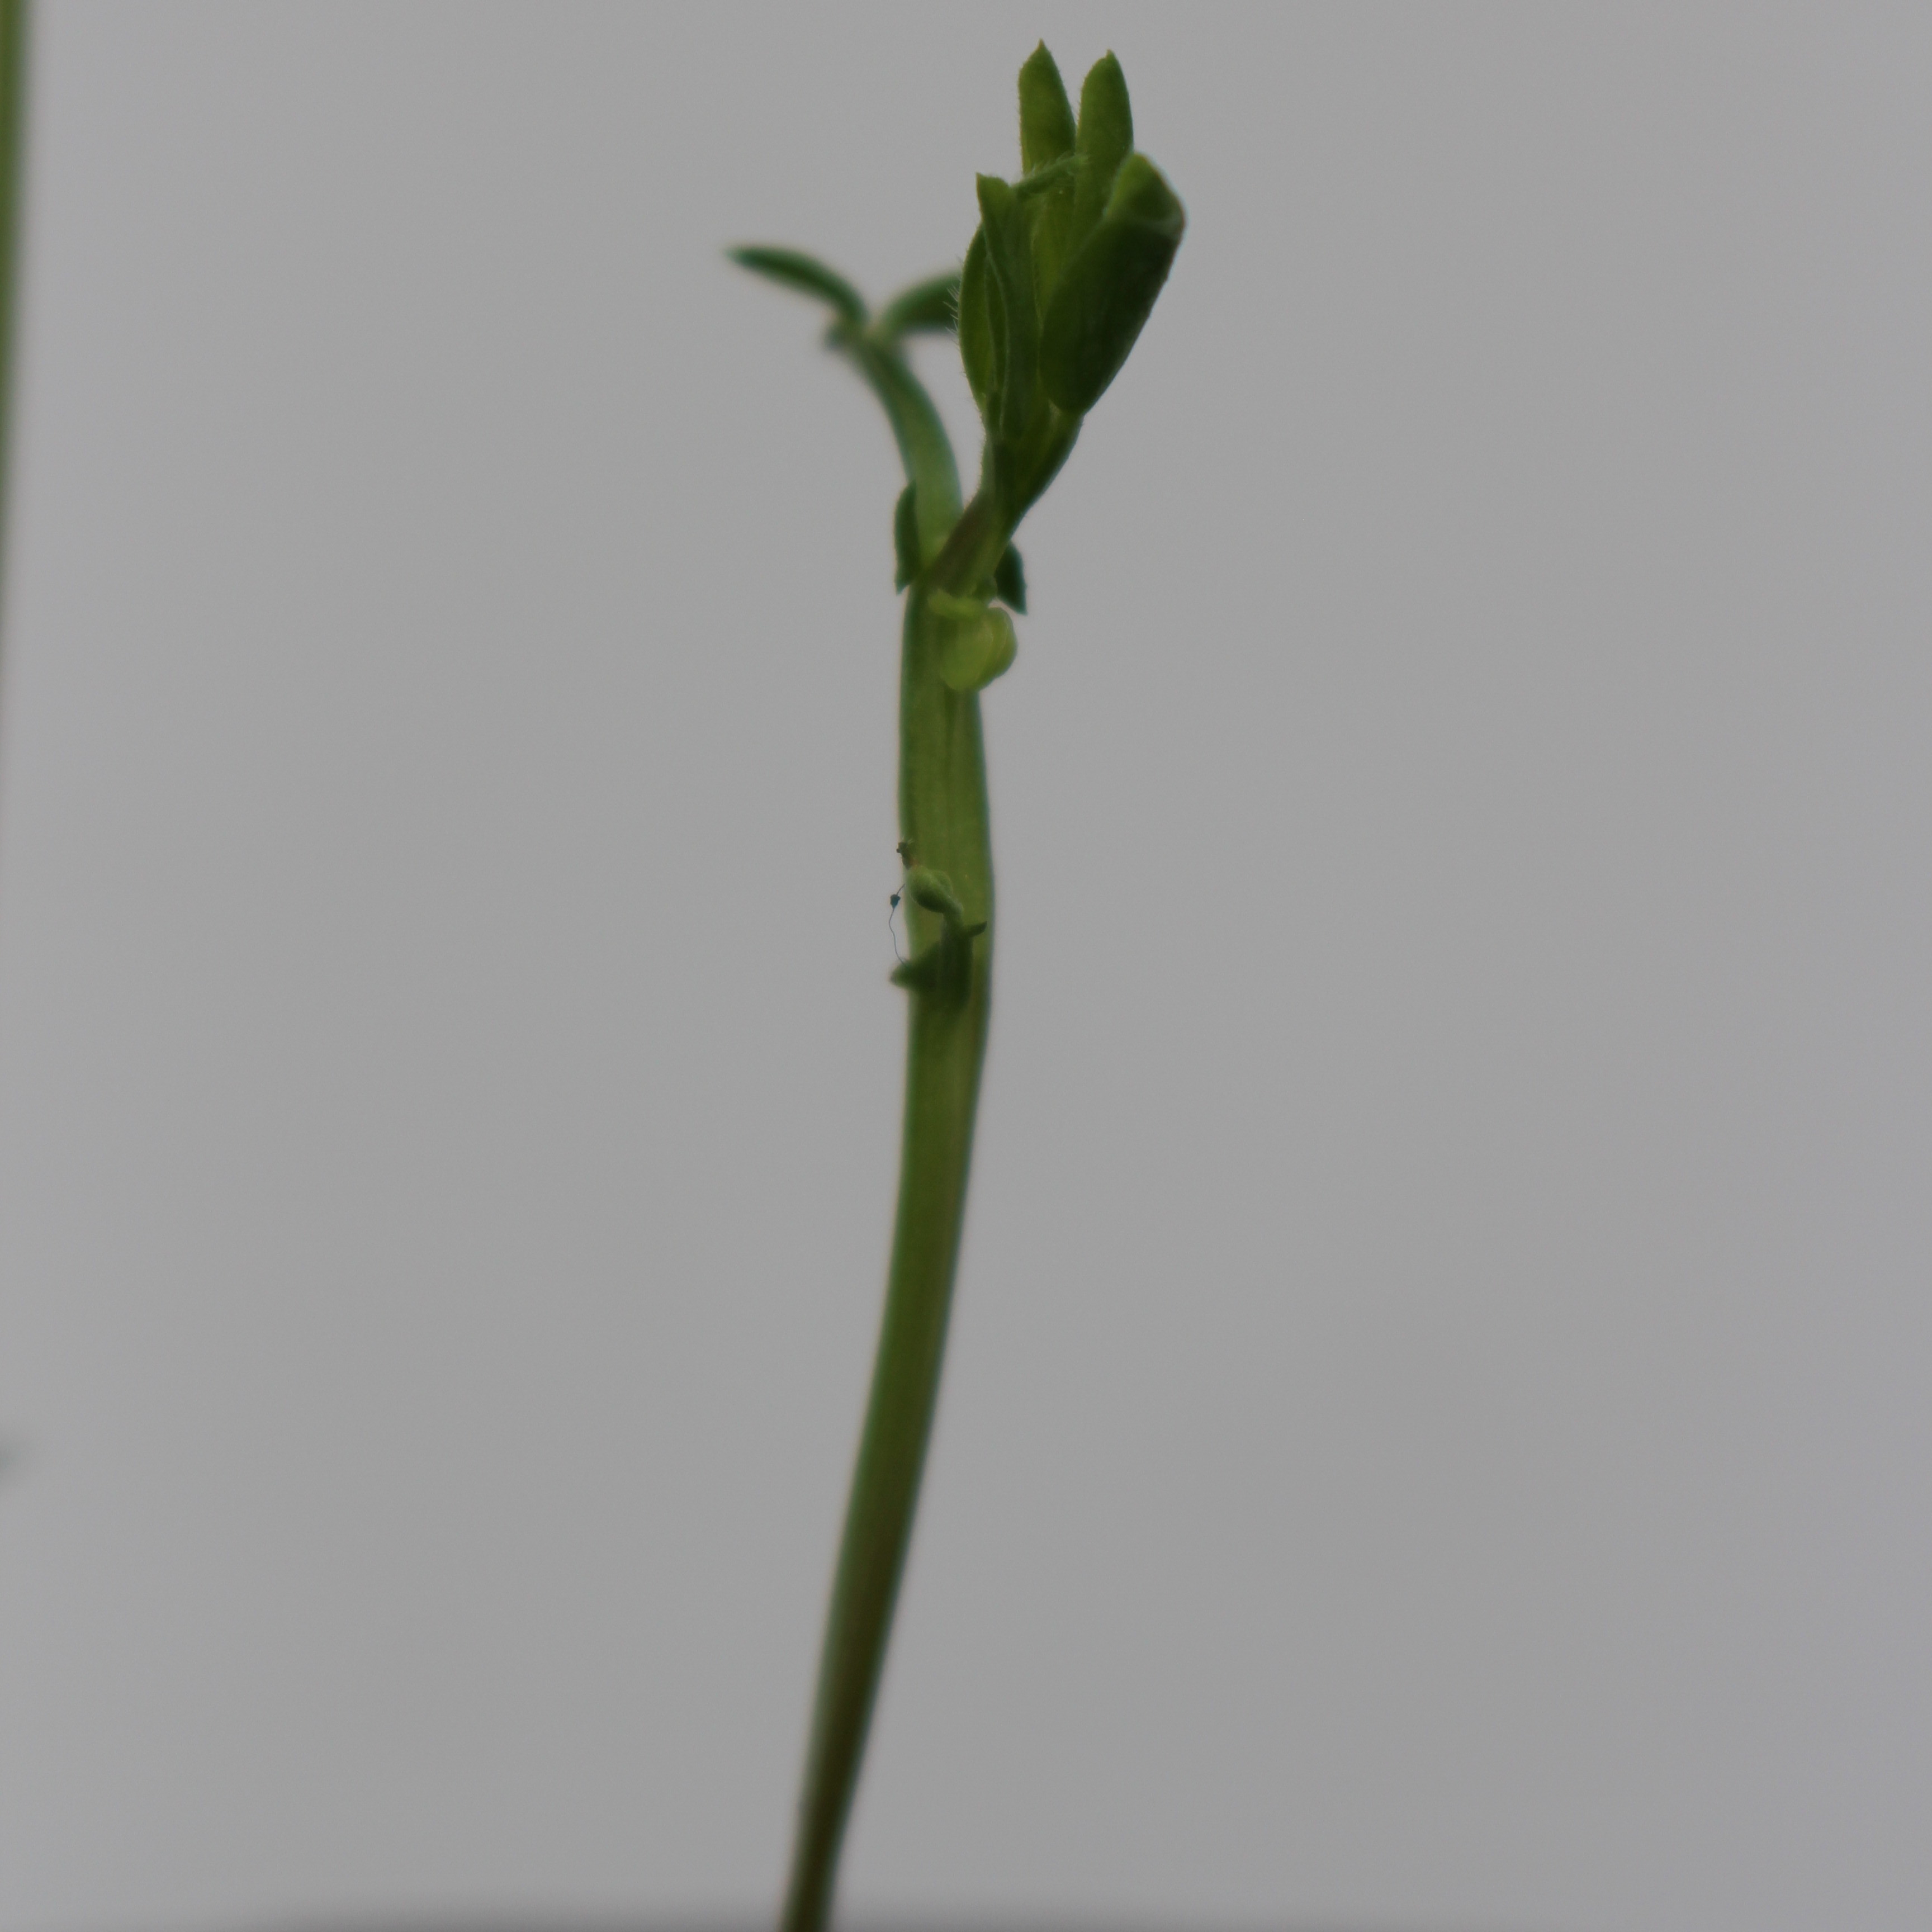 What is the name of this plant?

Vicia sativa
